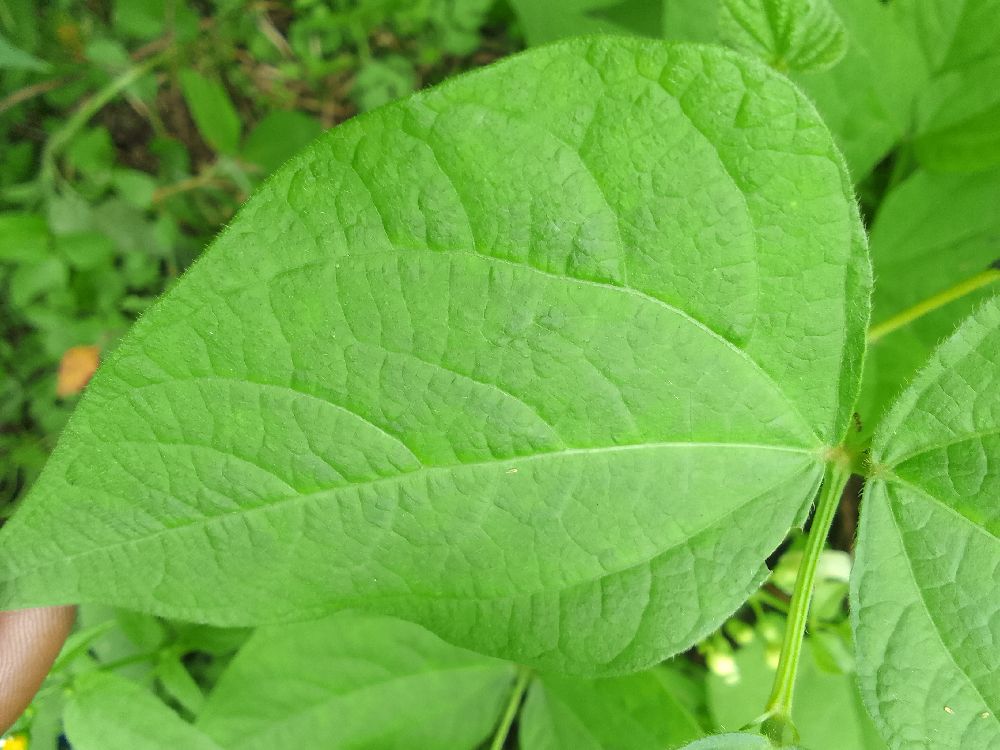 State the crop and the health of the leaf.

common bean, healthy
